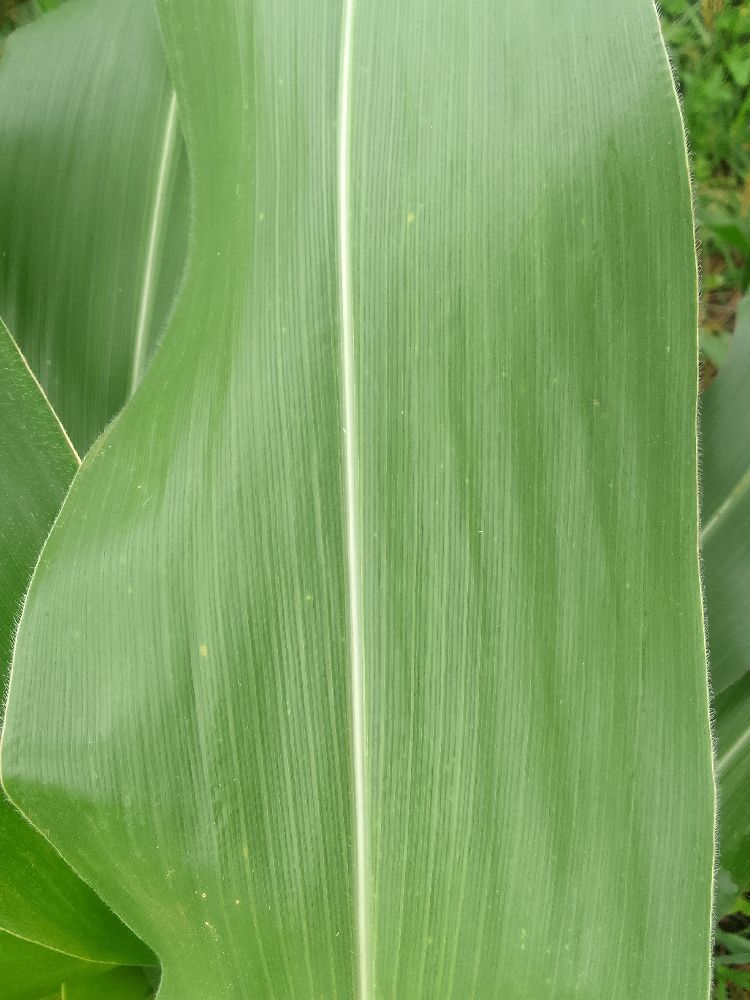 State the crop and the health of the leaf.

maize, healthy
